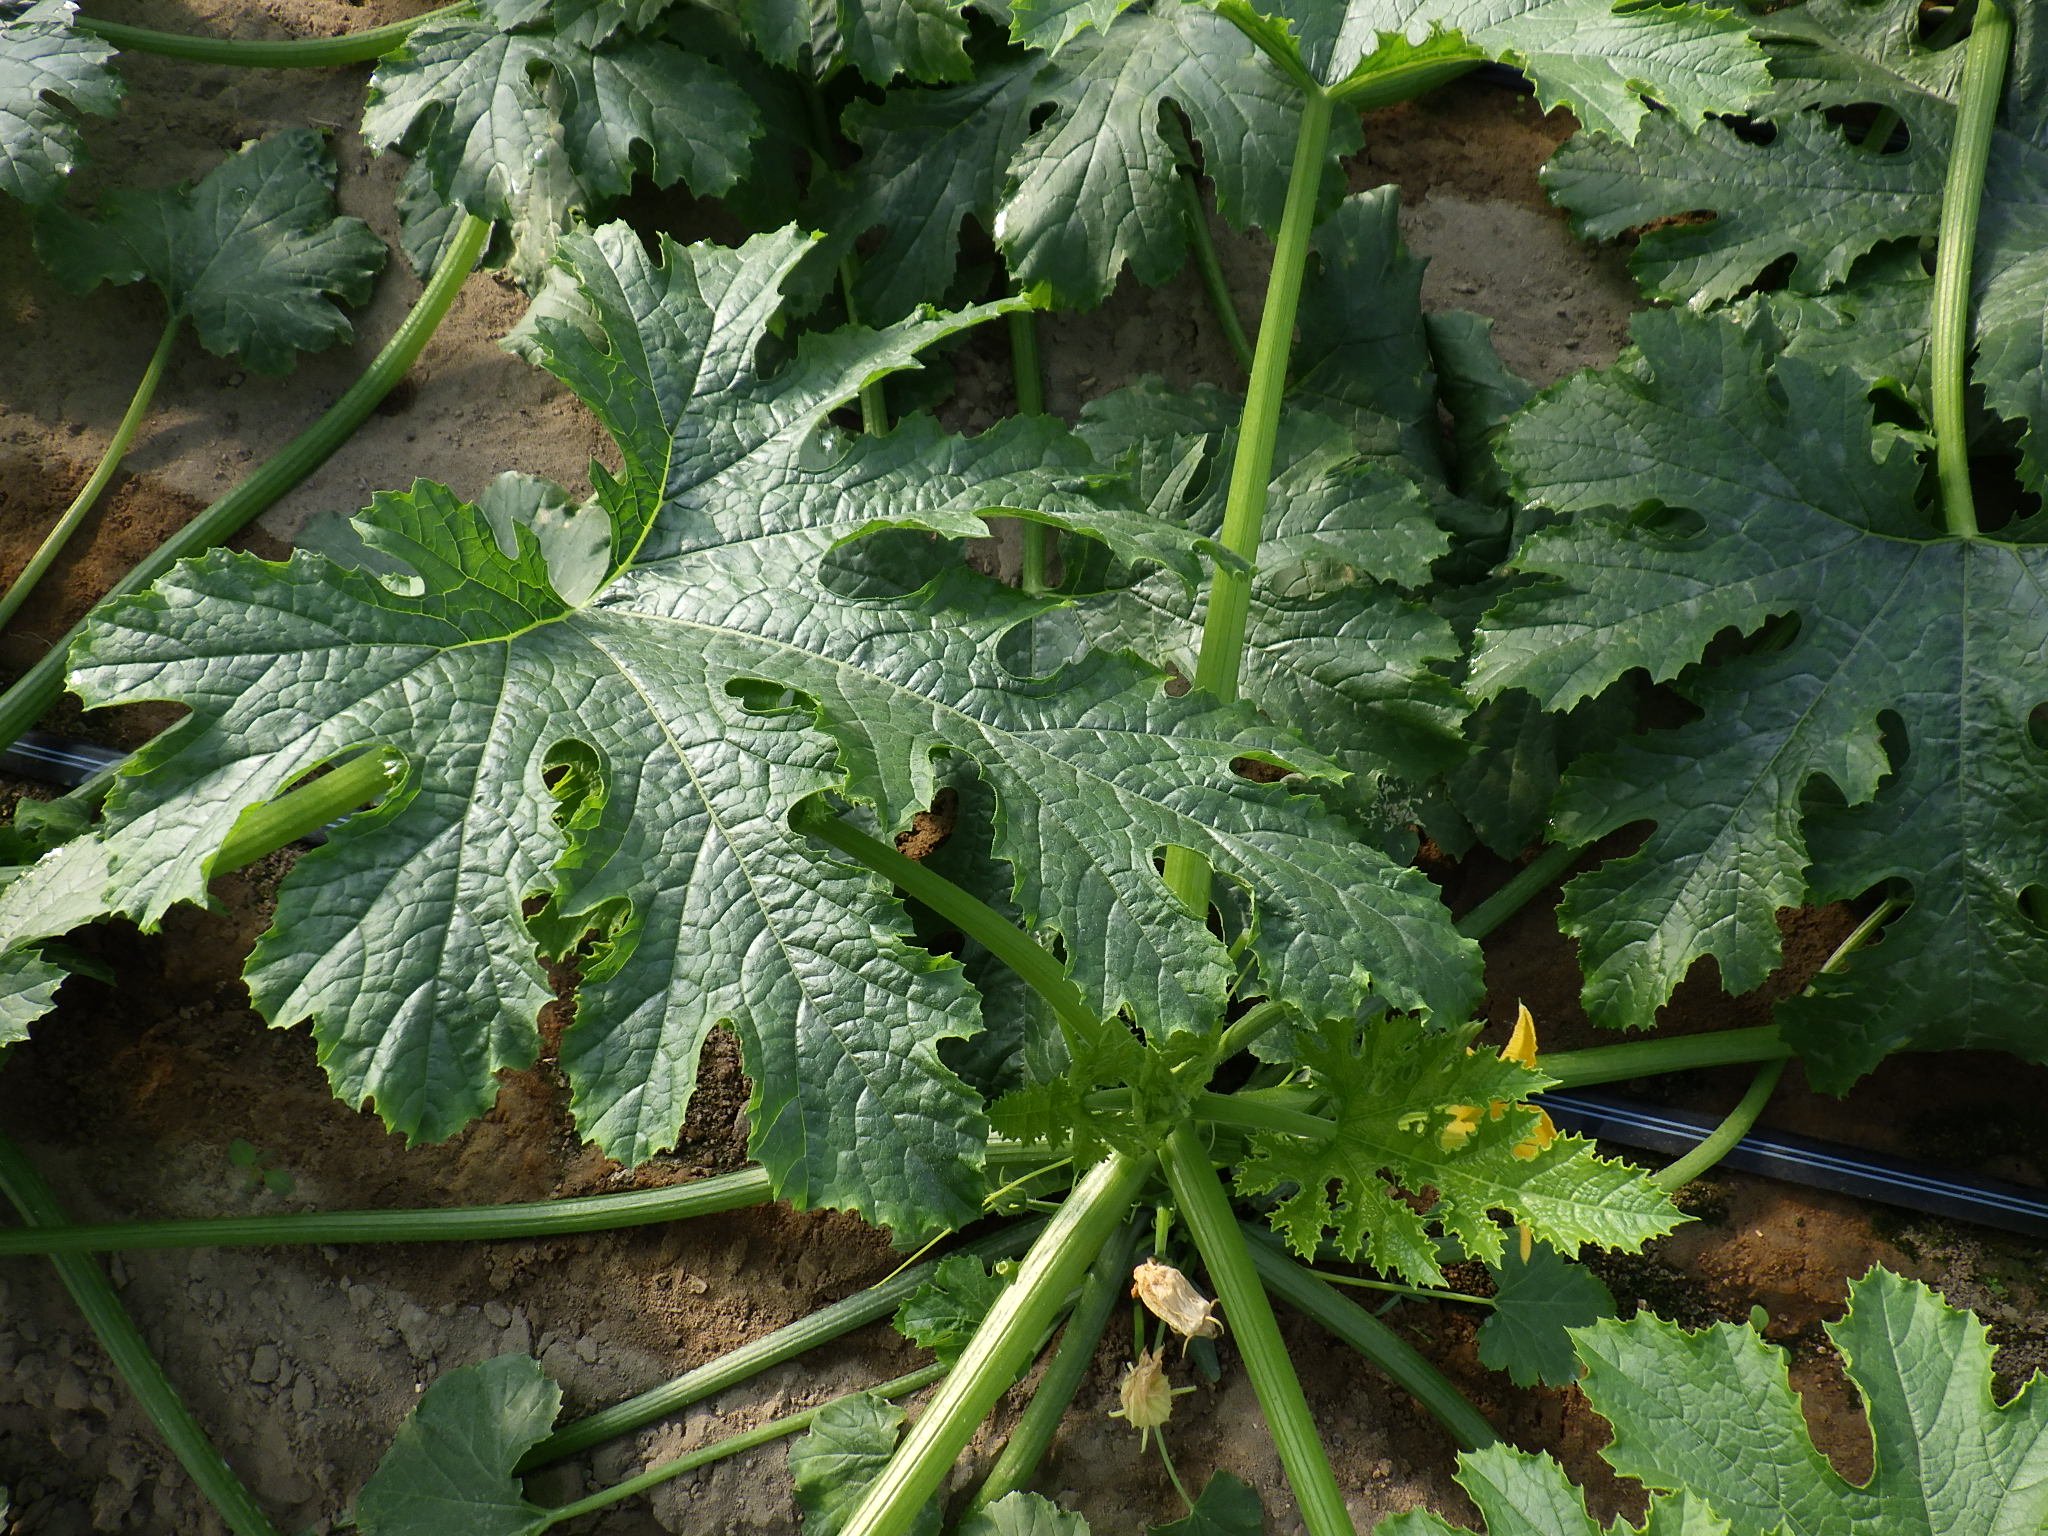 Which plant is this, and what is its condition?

zucchini, healthy
